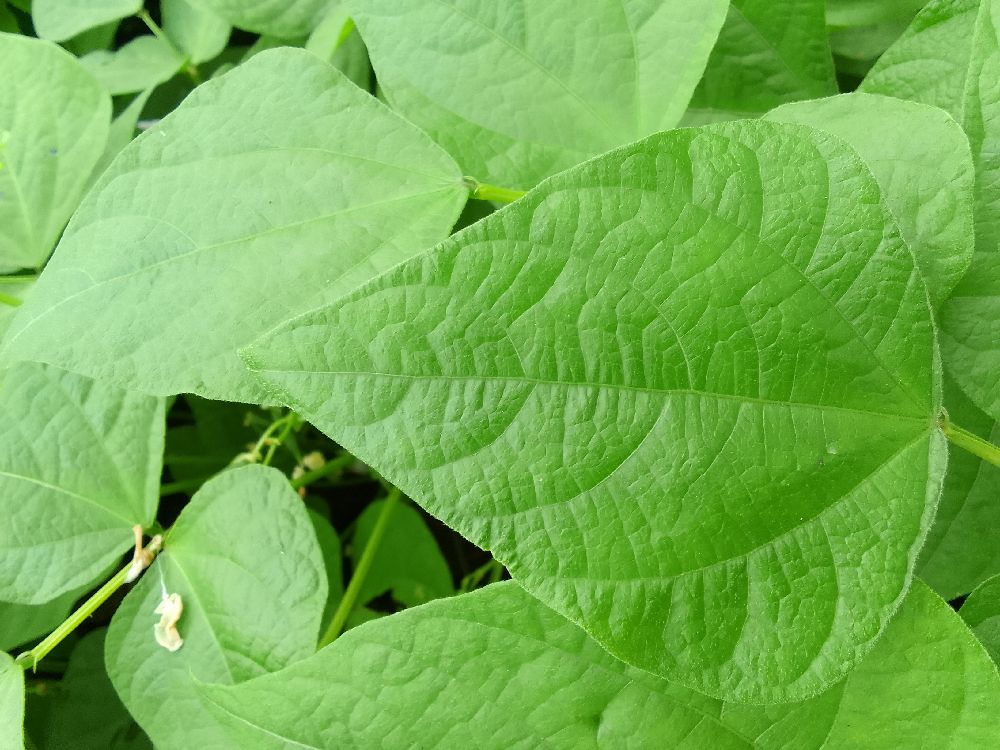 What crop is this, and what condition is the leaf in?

common bean, healthy
